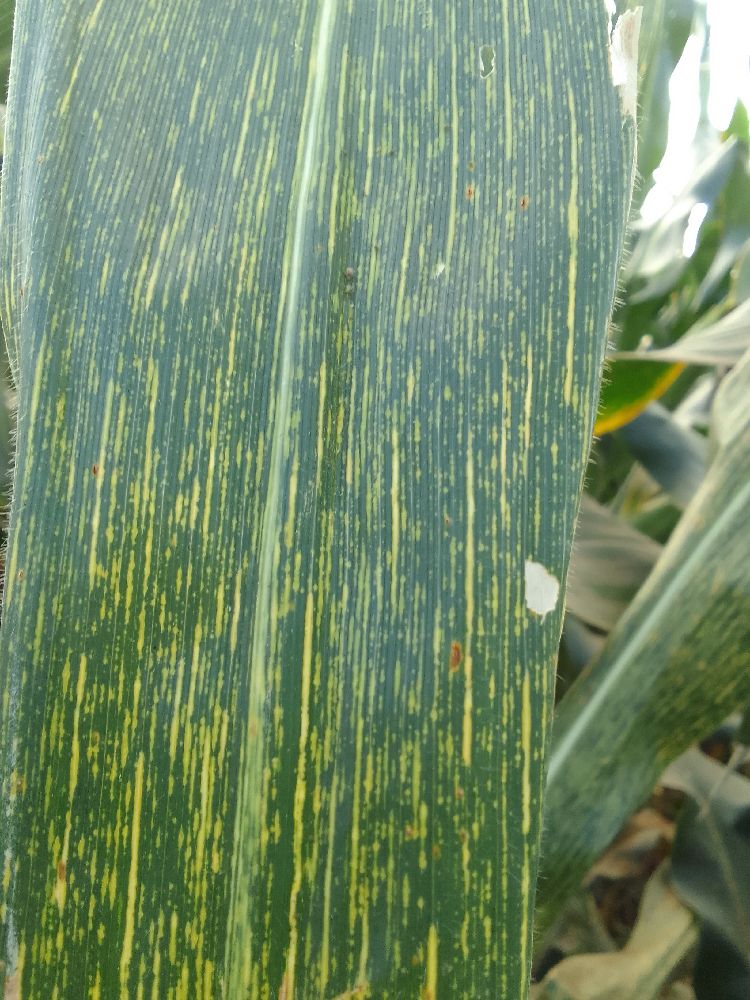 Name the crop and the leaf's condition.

maize, maize streak virus
